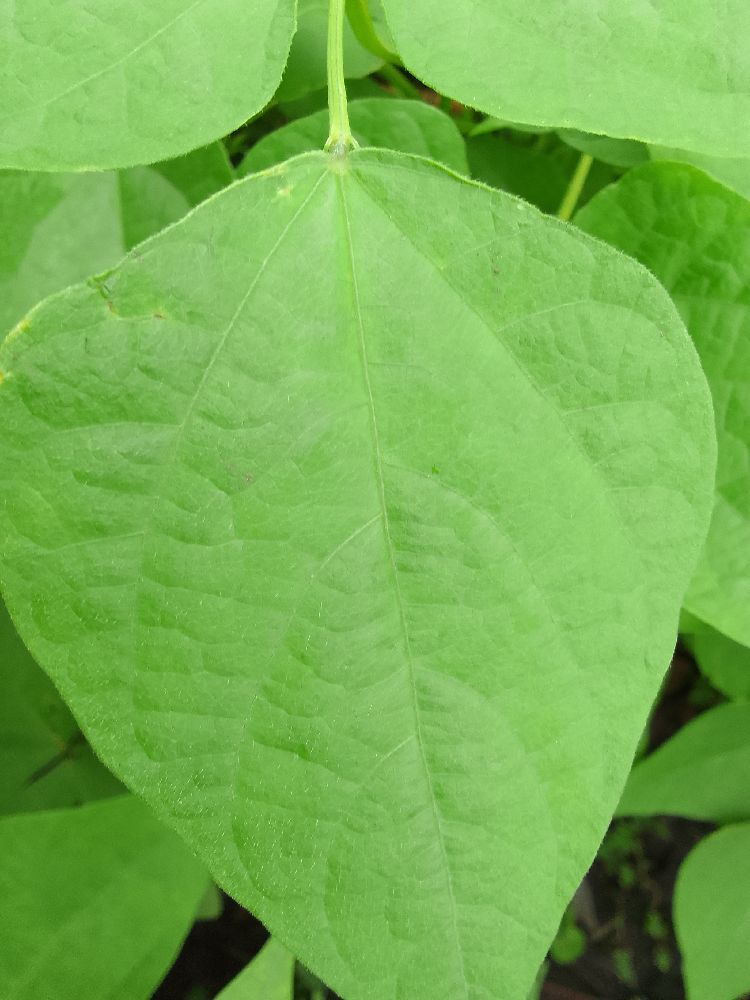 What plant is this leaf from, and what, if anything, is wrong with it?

common bean, healthy
